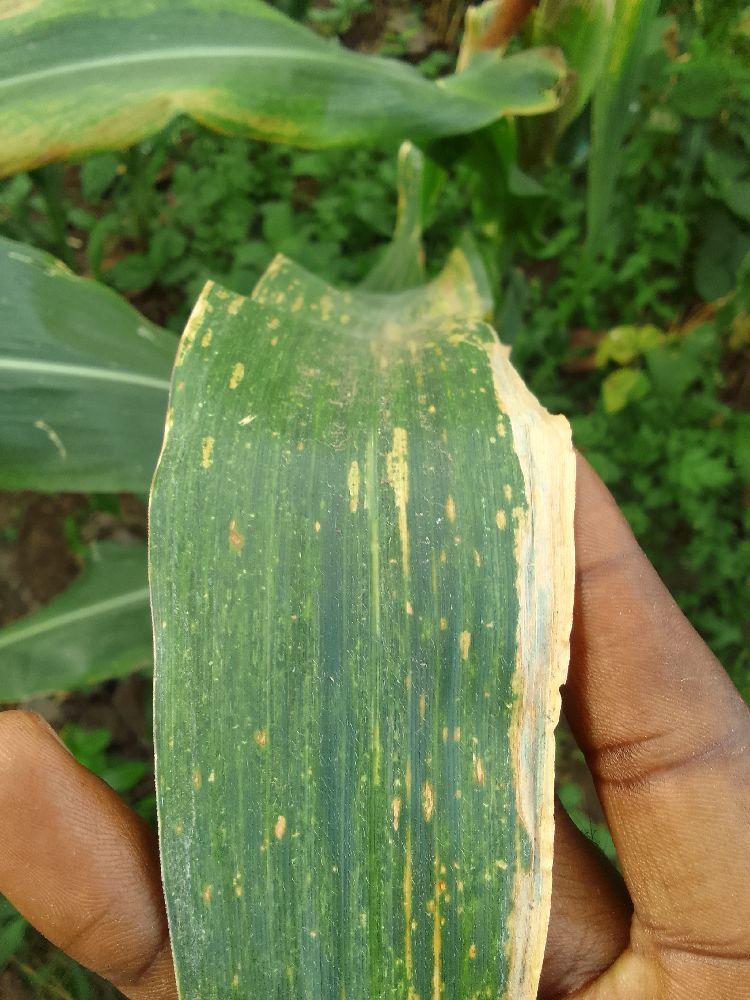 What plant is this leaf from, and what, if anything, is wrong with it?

maize, maize lethal necrosis
